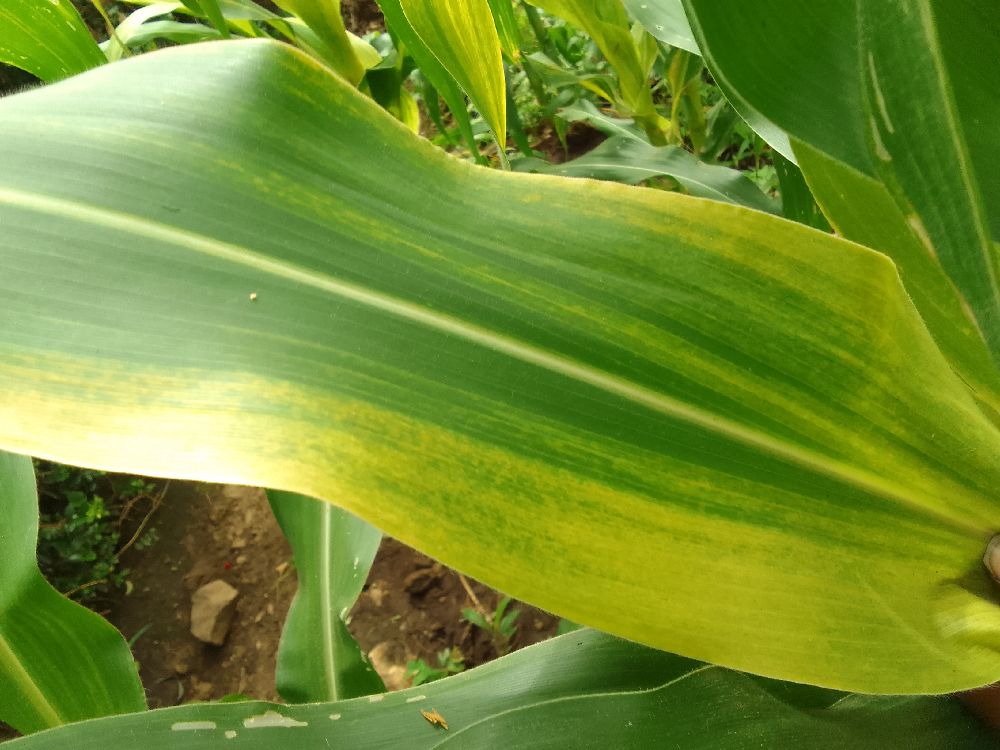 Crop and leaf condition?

maize, maize lethal necrosis
